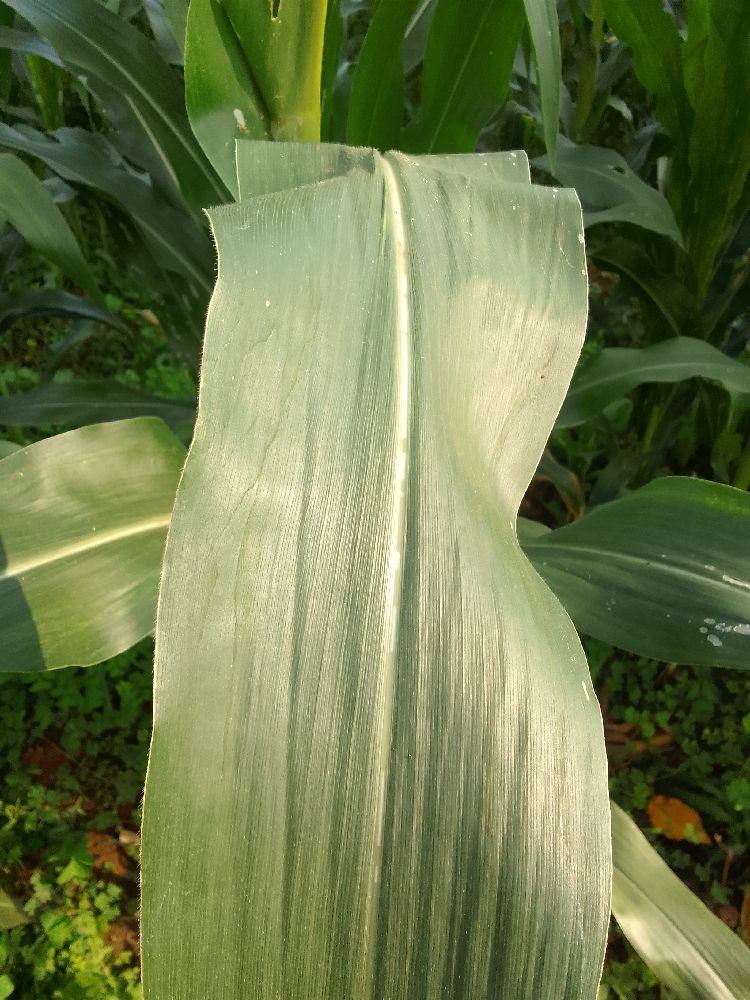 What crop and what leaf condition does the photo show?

maize, healthy
